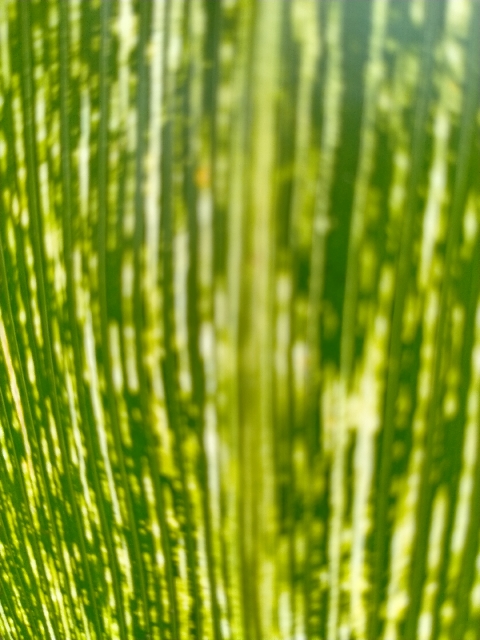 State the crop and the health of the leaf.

maize, maize streak virus
